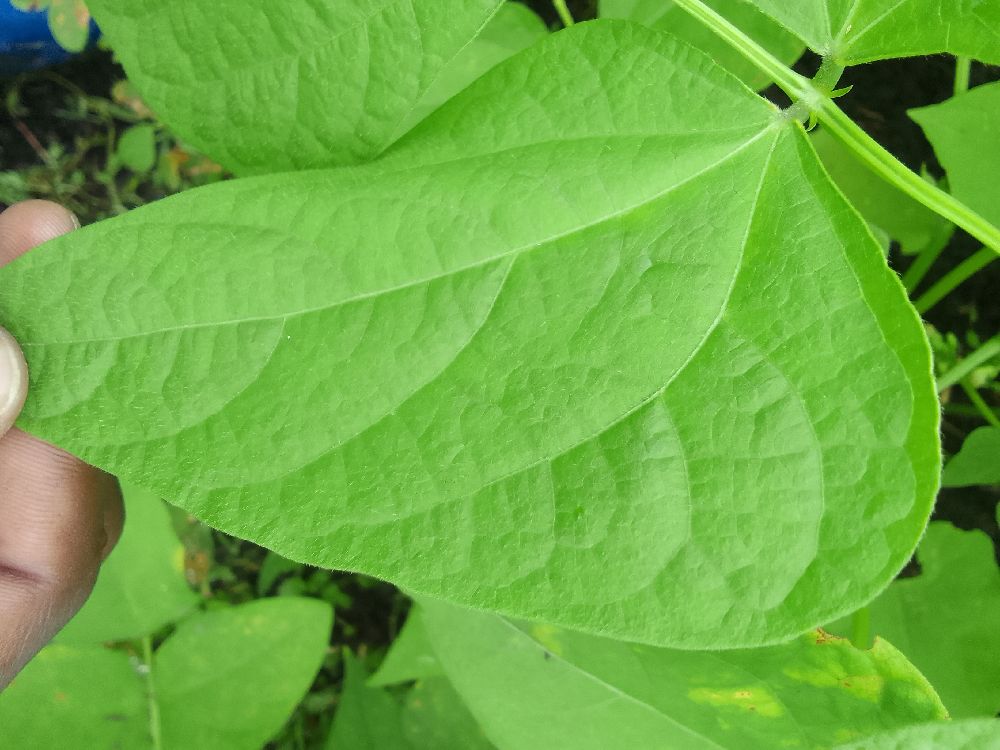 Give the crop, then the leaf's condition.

common bean, healthy
